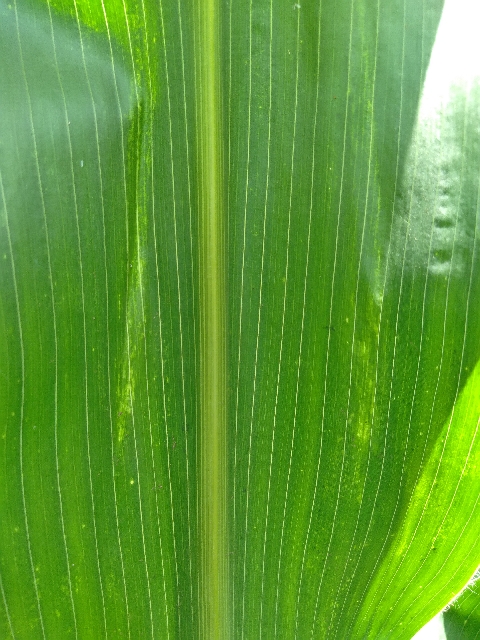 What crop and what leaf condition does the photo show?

maize, maize lethal necrosis
